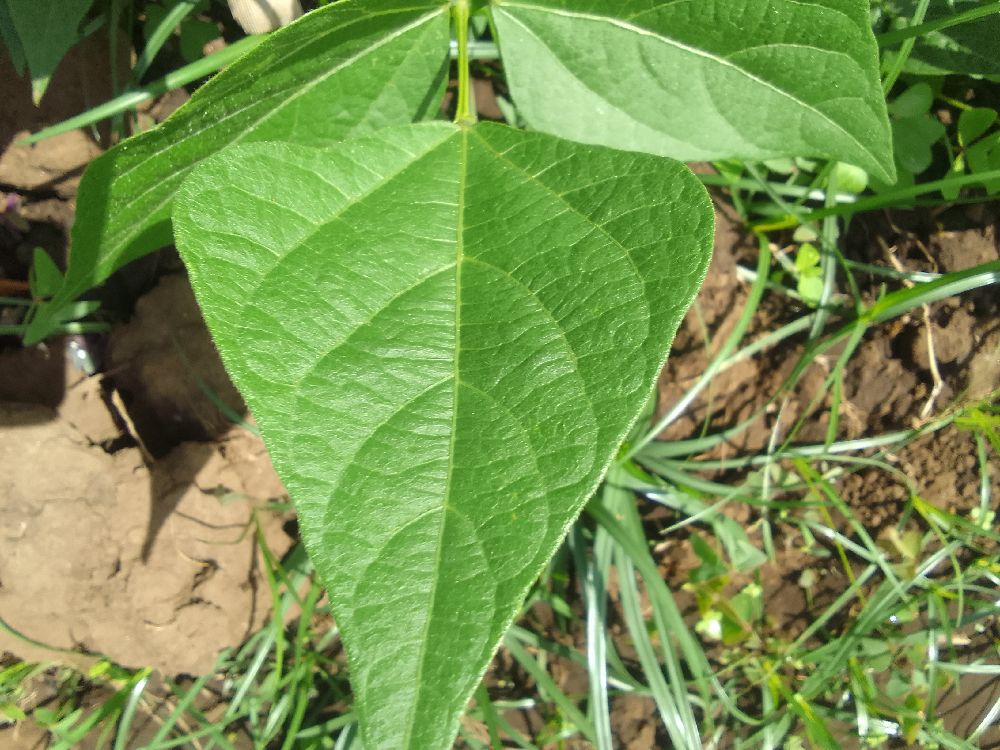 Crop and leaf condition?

common bean, healthy
